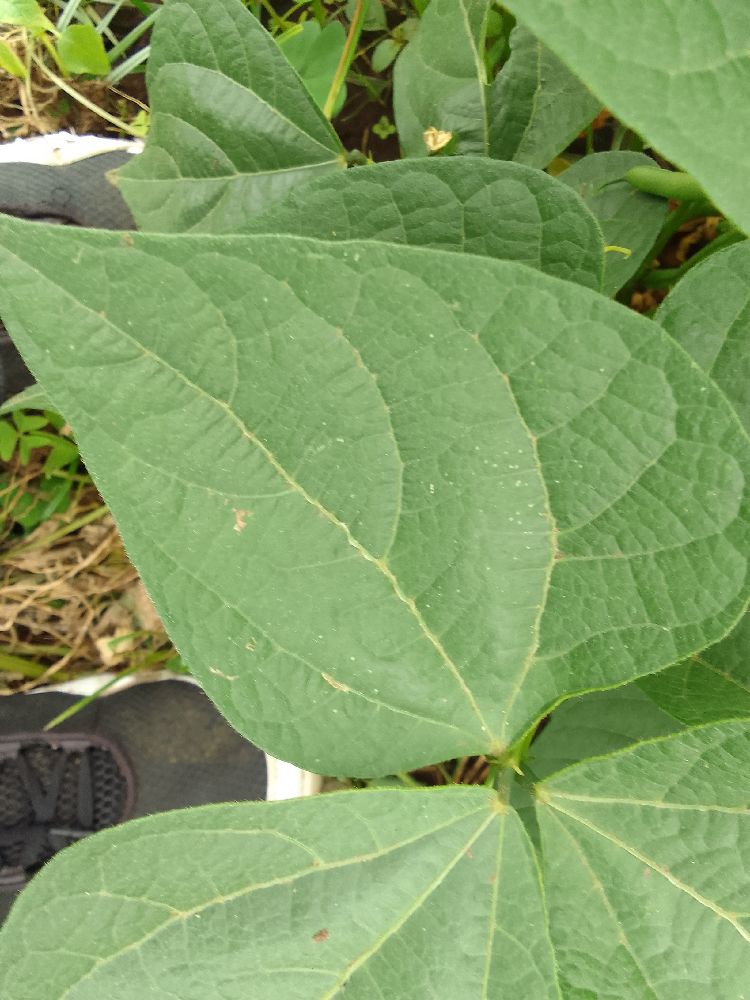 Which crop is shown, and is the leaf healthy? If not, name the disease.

common bean, healthy
